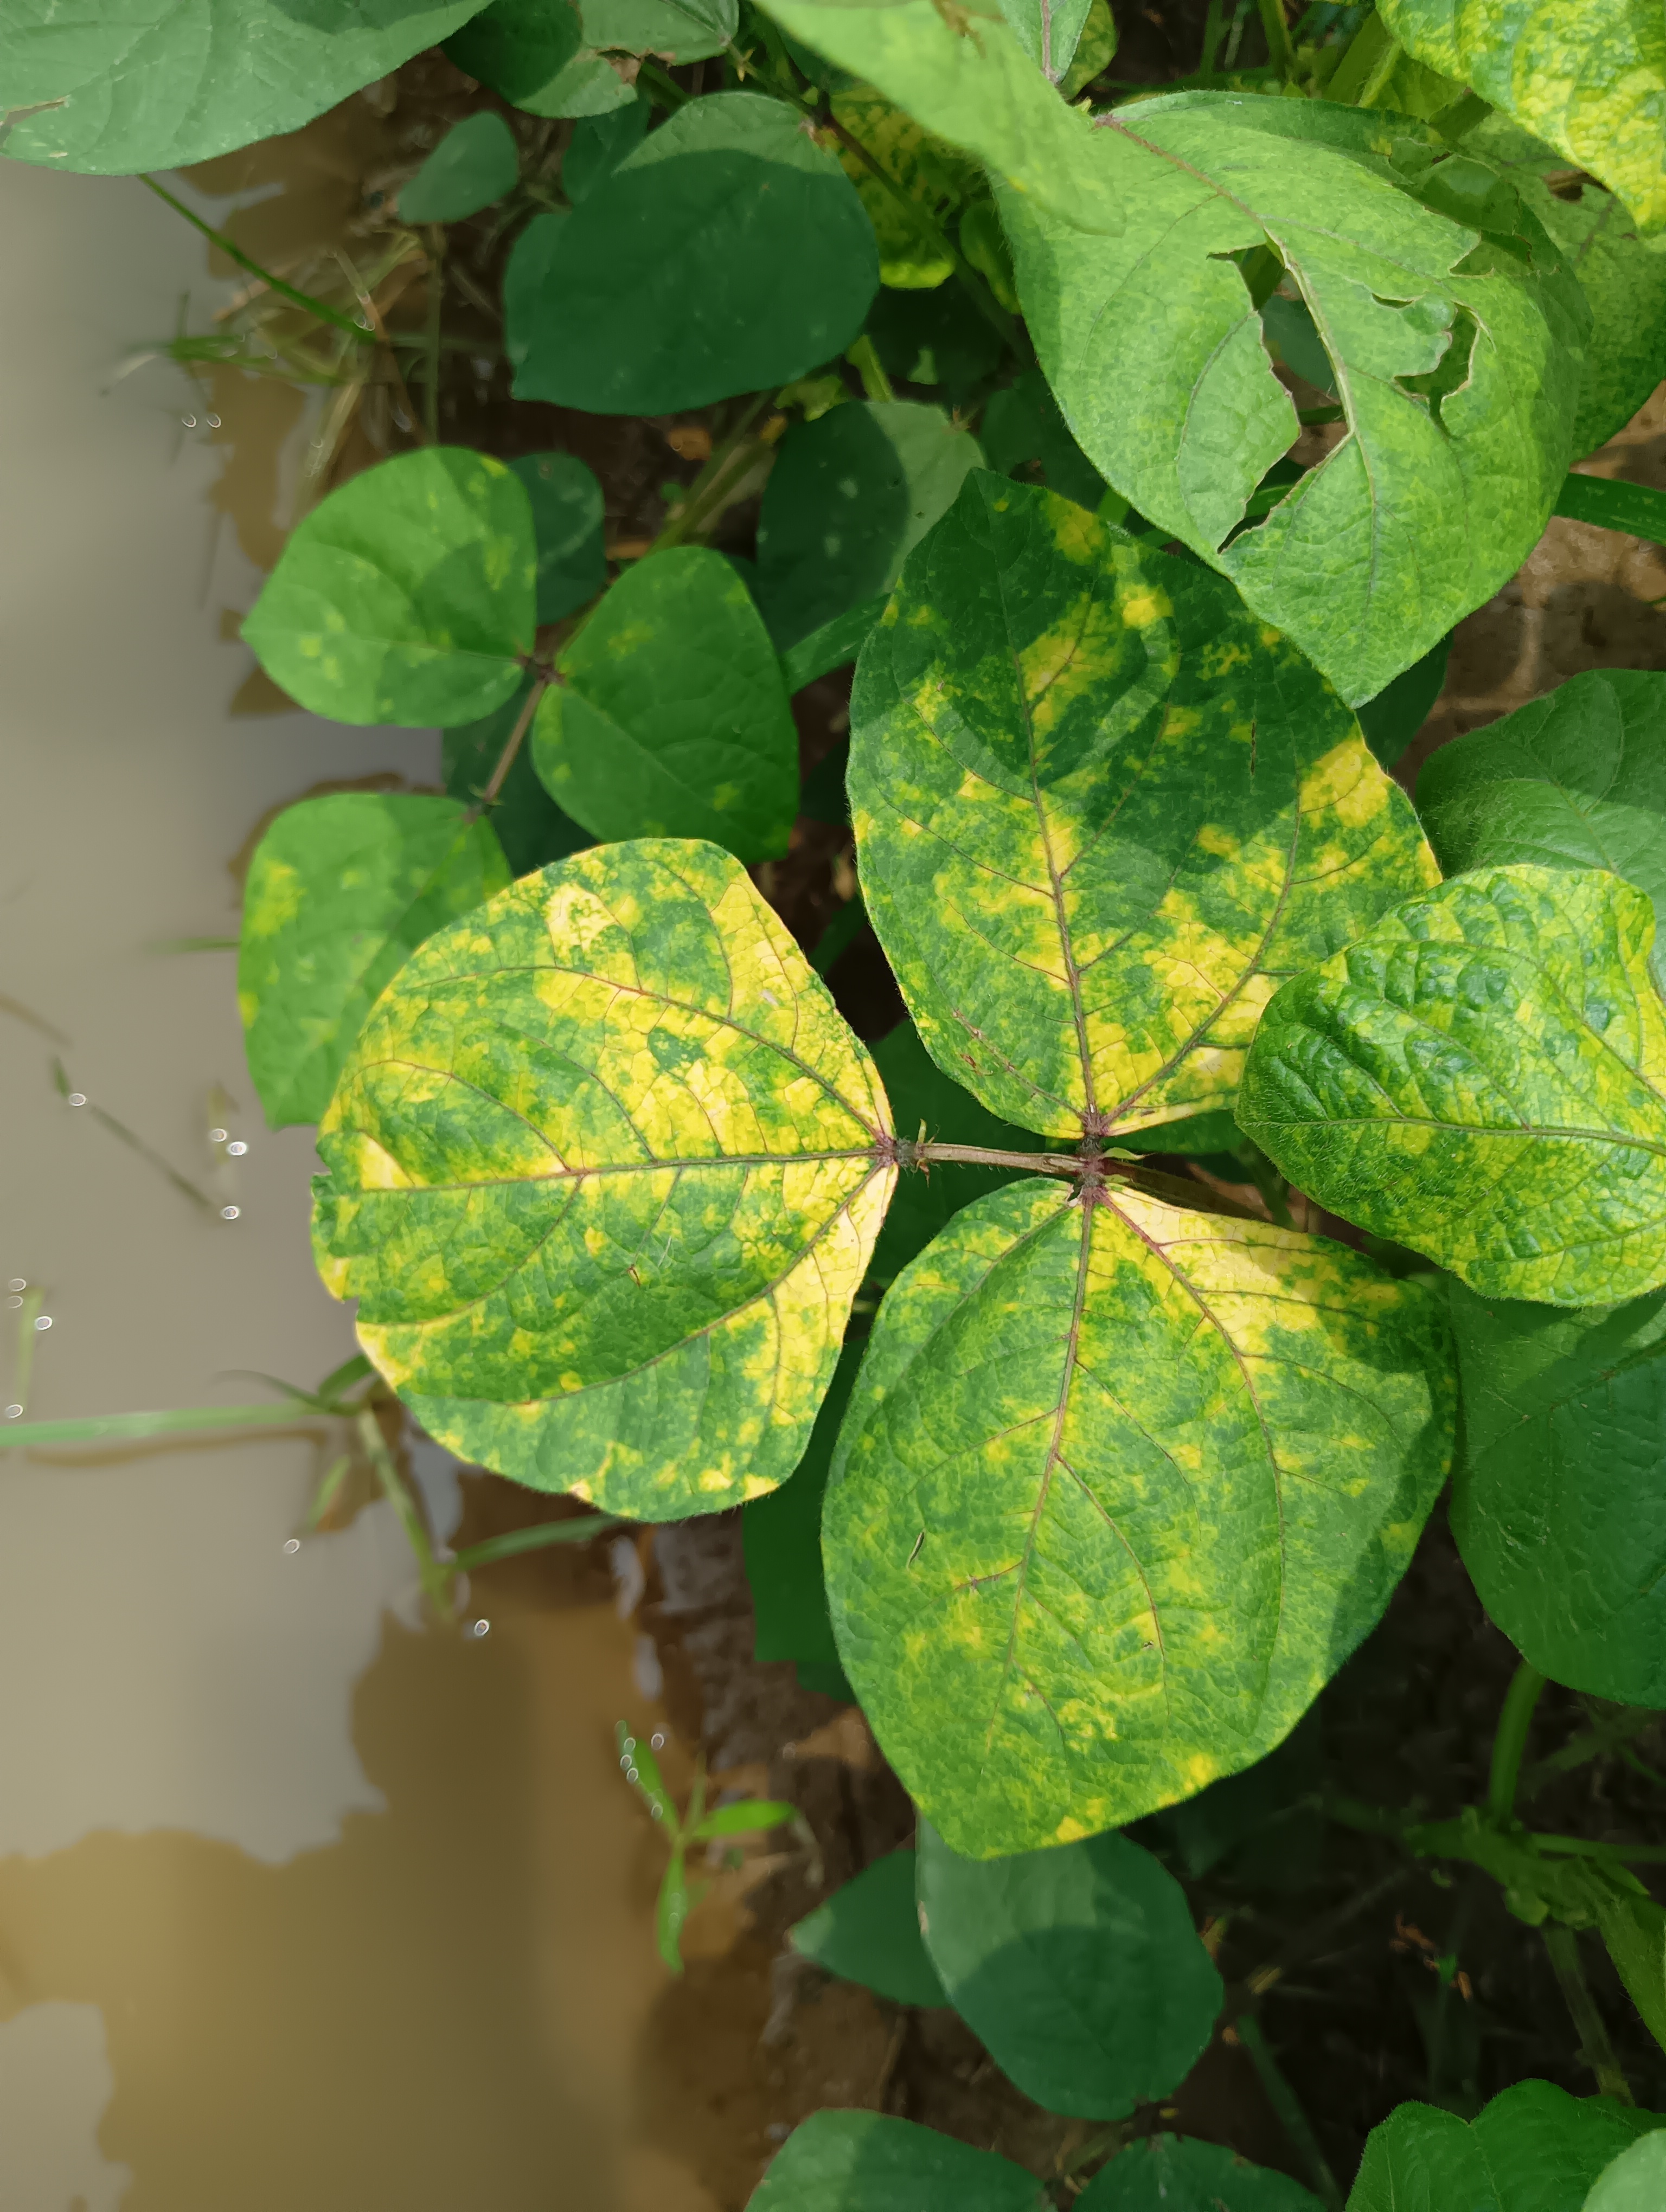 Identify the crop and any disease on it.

mungbean, yellow mosaic
